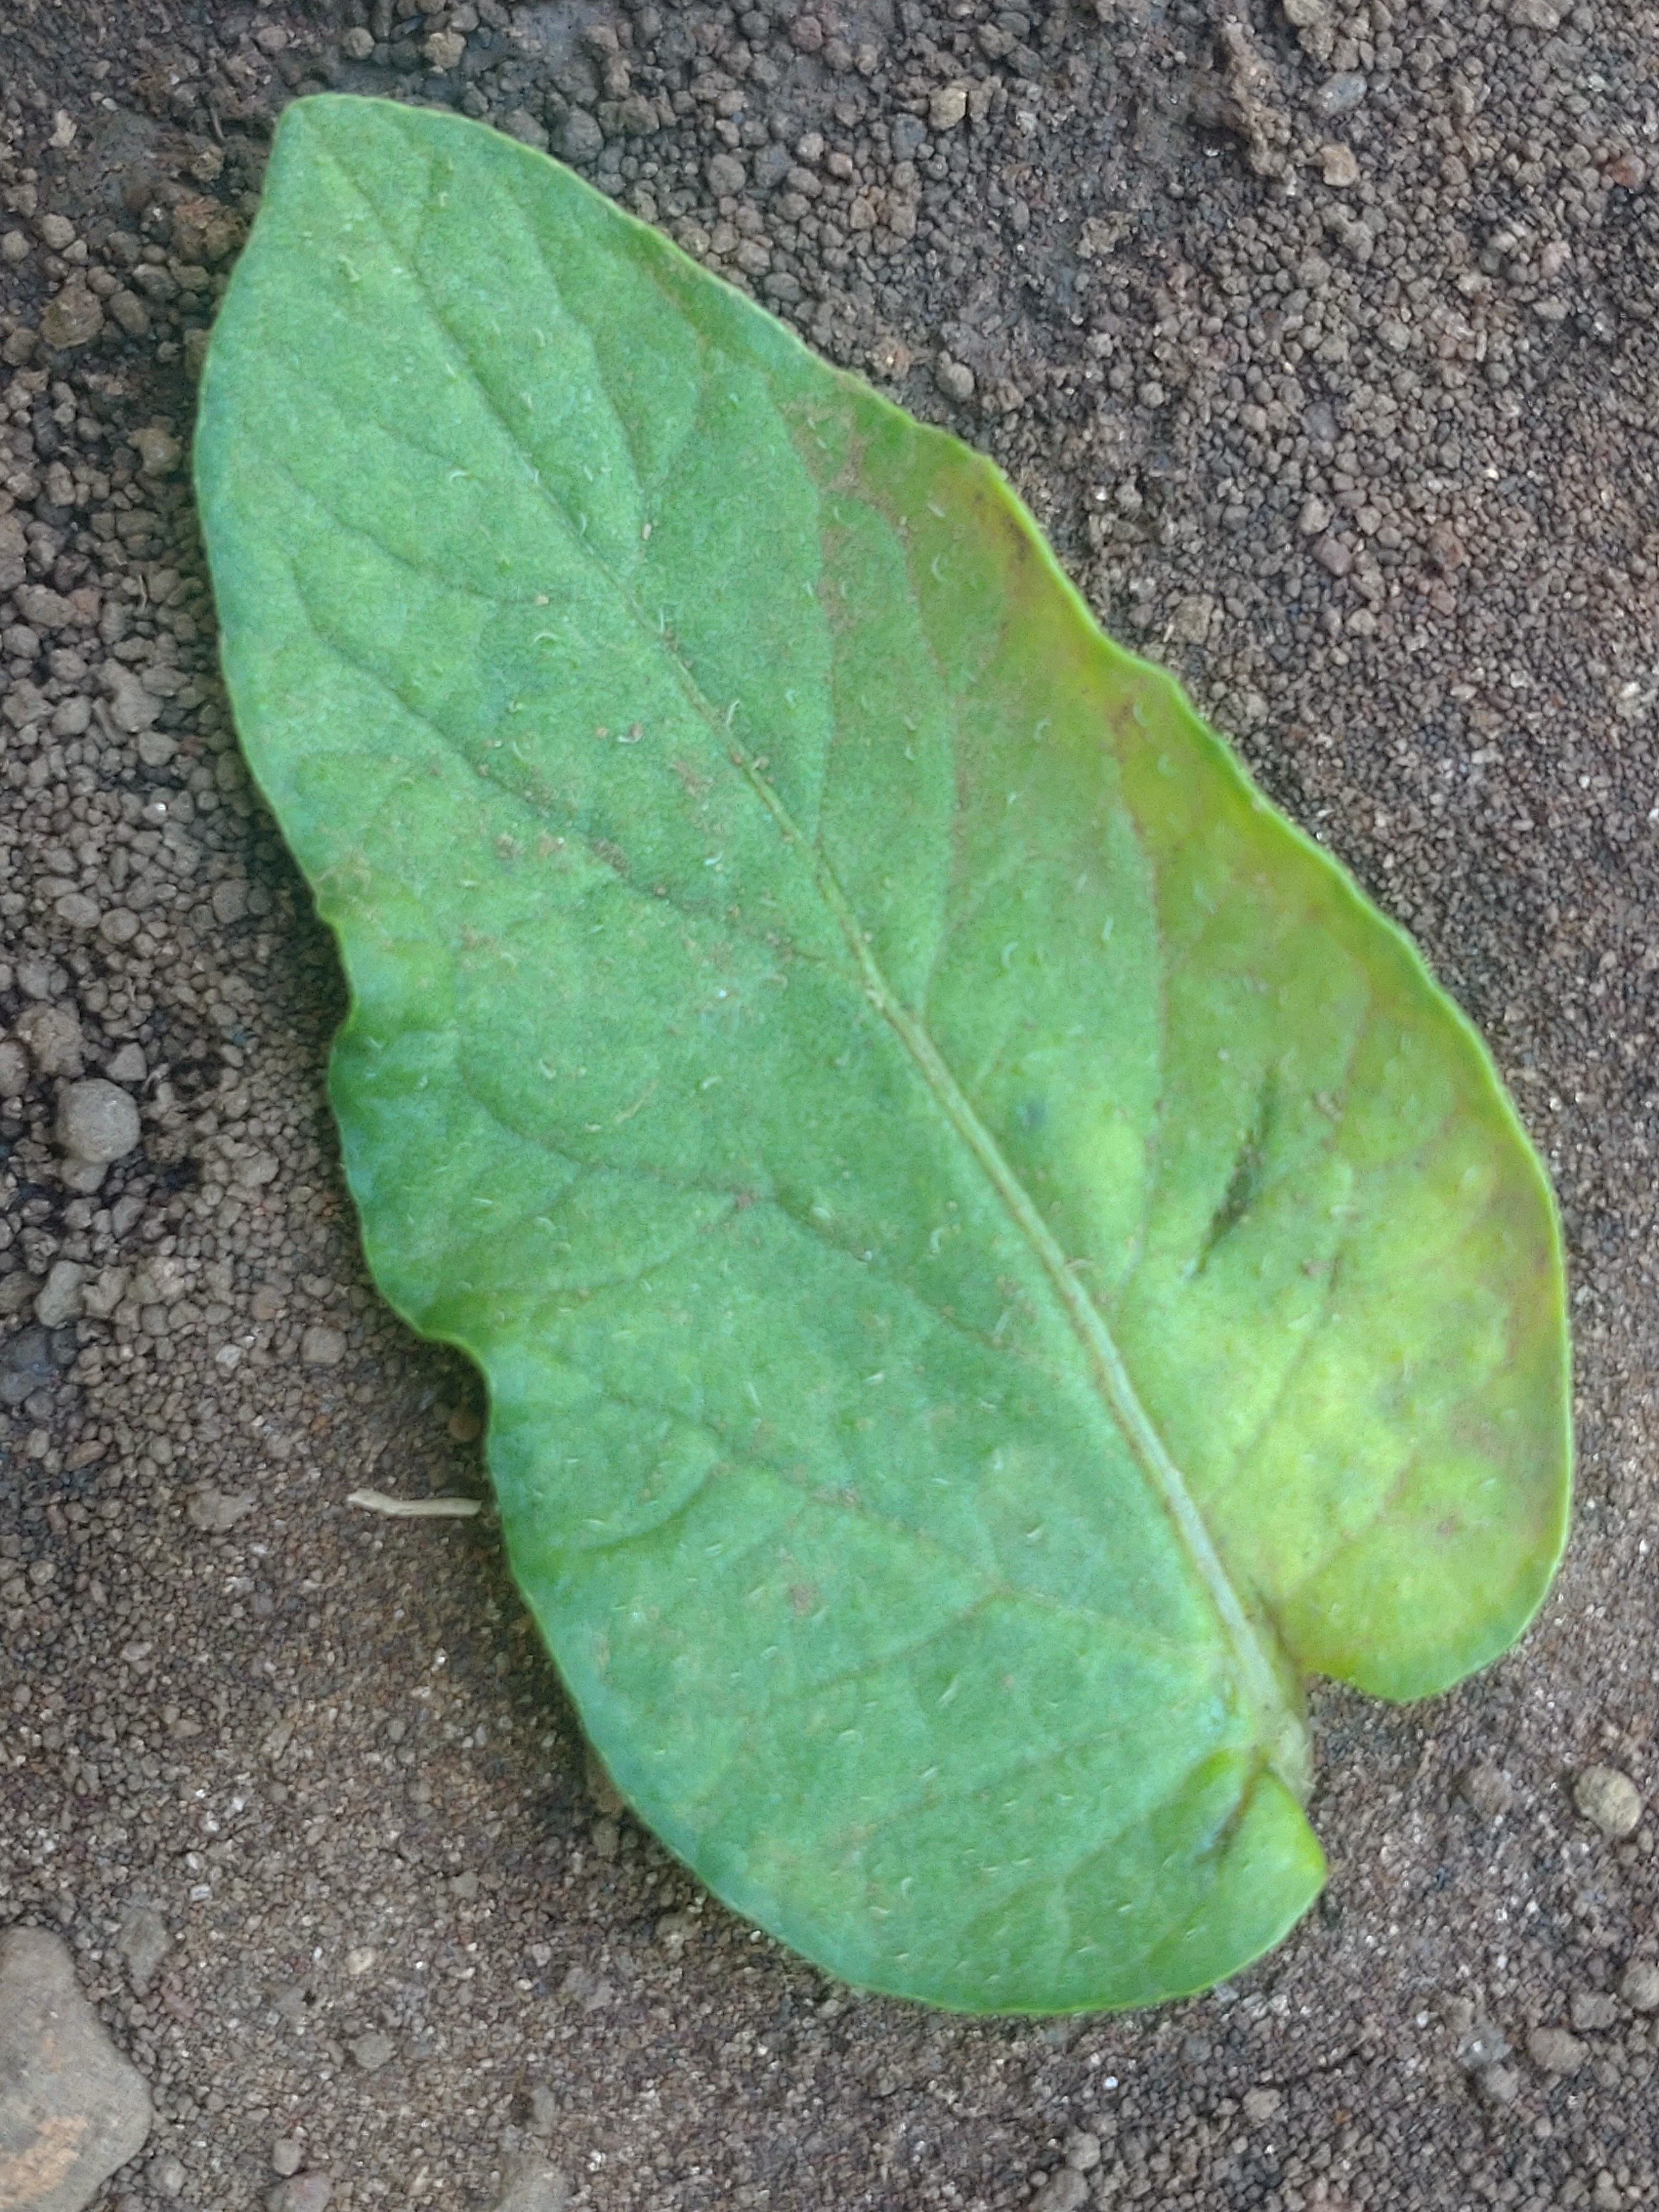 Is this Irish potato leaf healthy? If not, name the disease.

late blight
